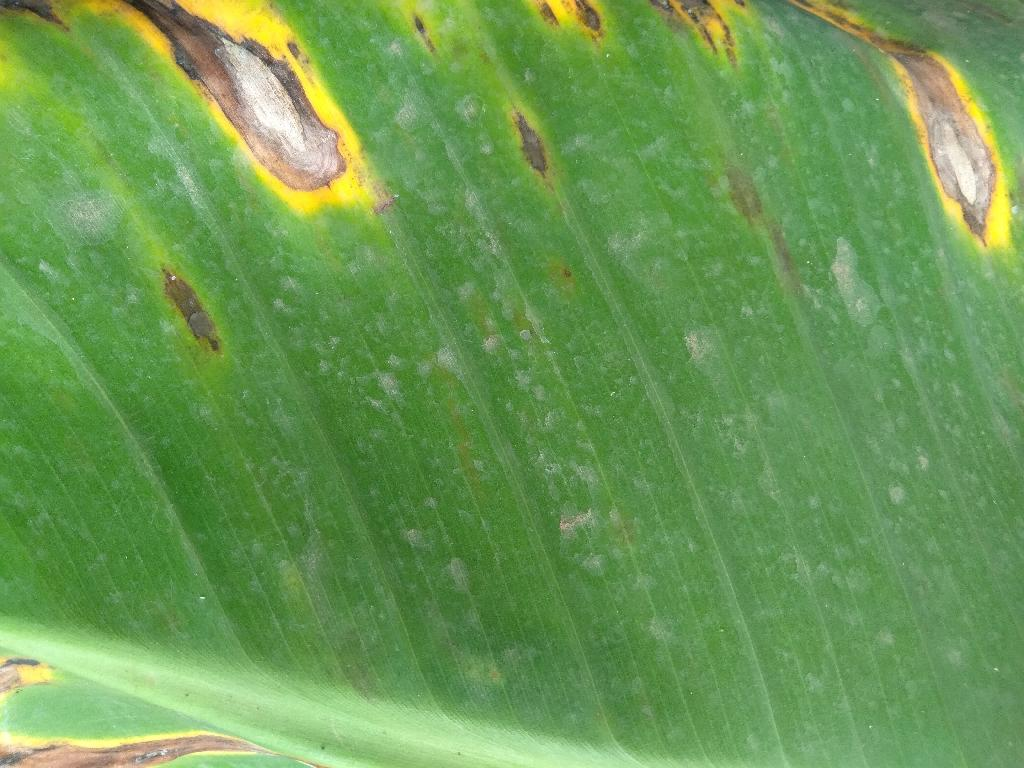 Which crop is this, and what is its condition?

banana, black sigatoka
